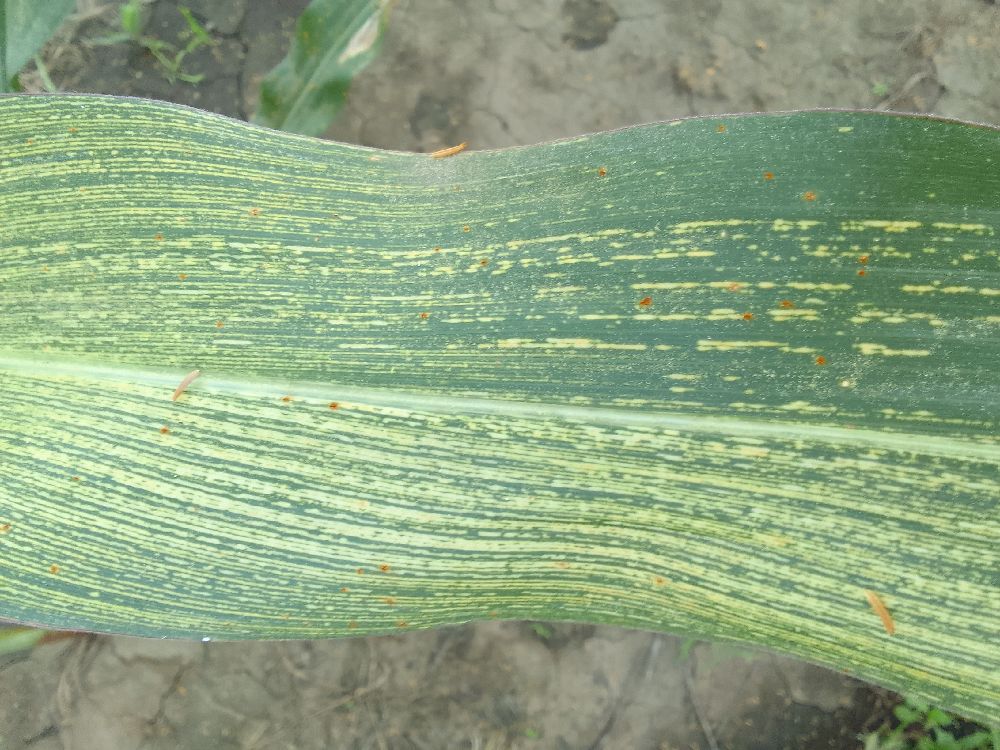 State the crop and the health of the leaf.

maize, maize streak virus
